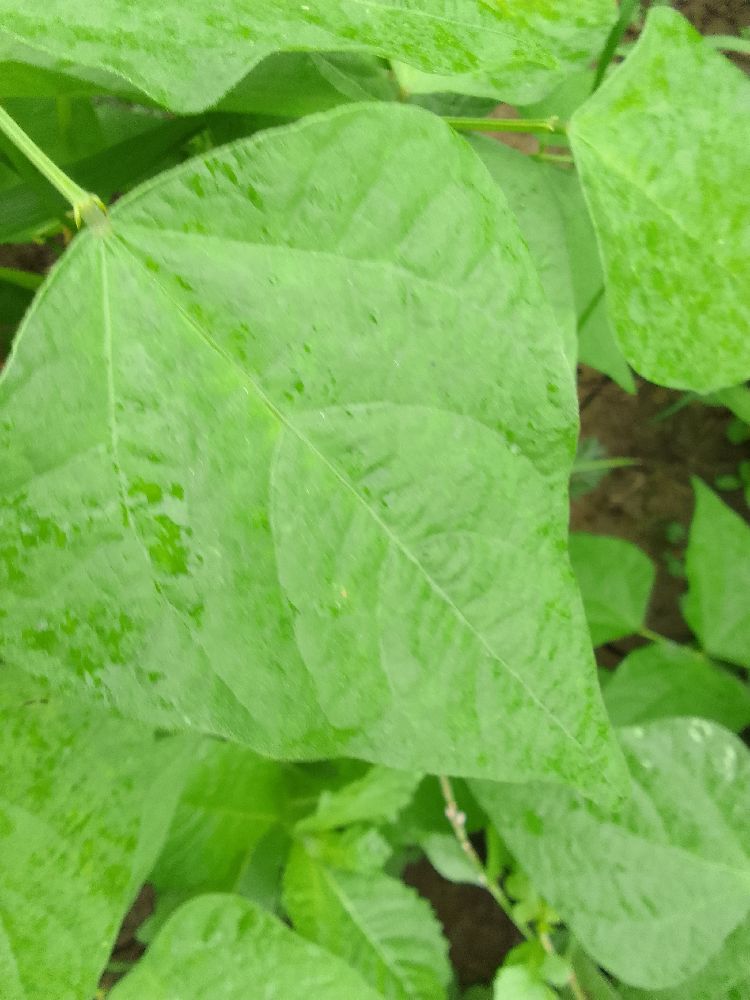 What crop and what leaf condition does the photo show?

common bean, healthy
